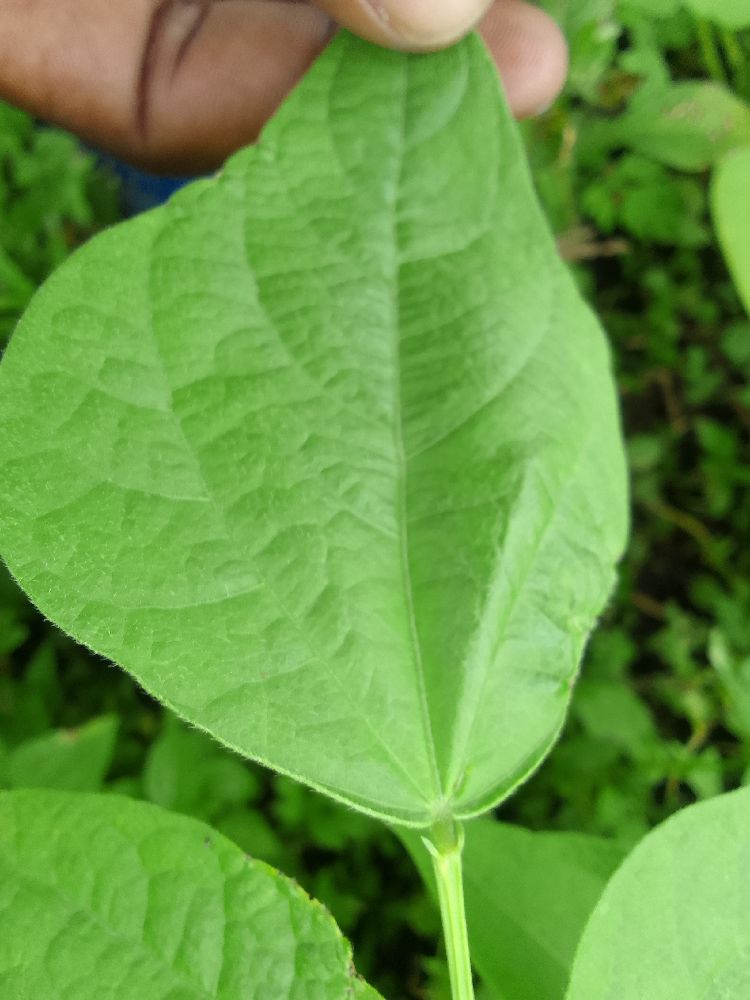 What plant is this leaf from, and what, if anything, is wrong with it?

common bean, healthy
